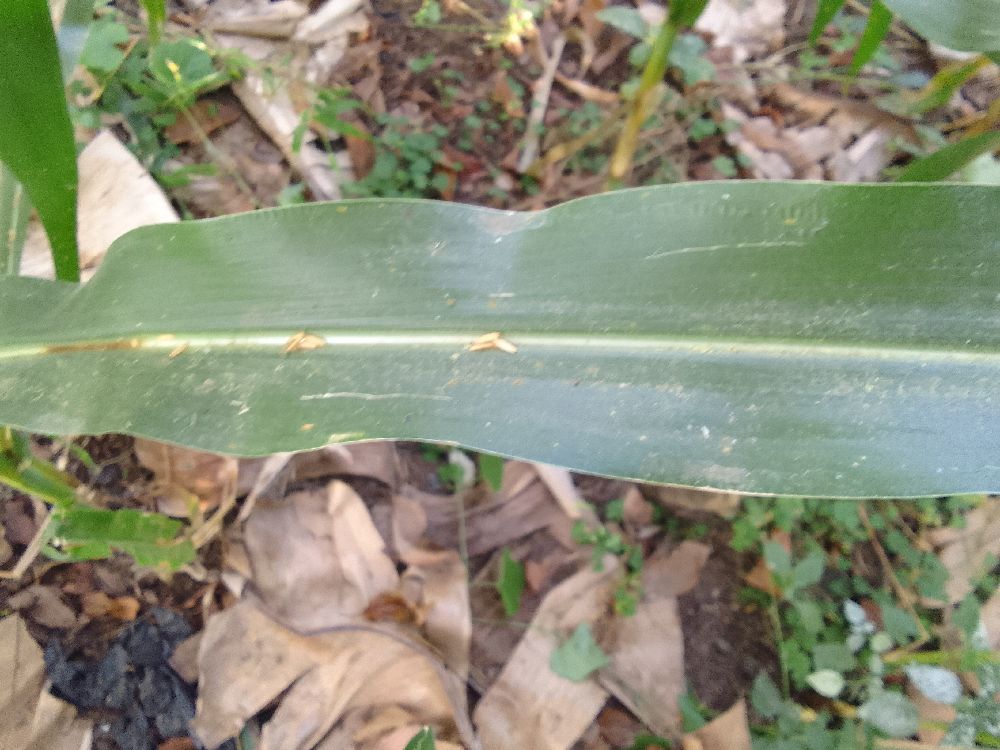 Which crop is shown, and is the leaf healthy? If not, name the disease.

maize, healthy
